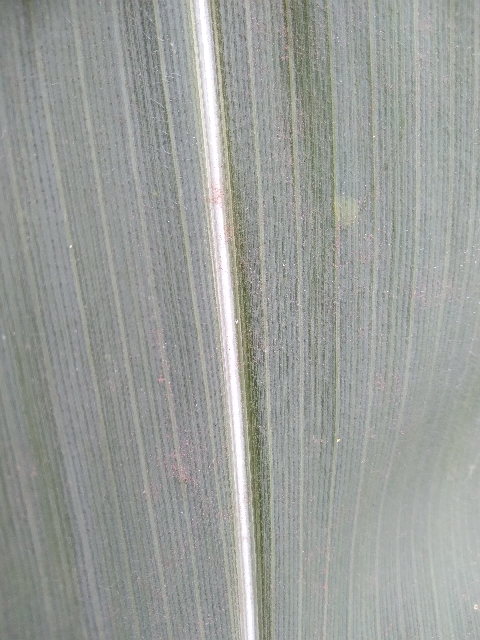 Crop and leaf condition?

maize, healthy
